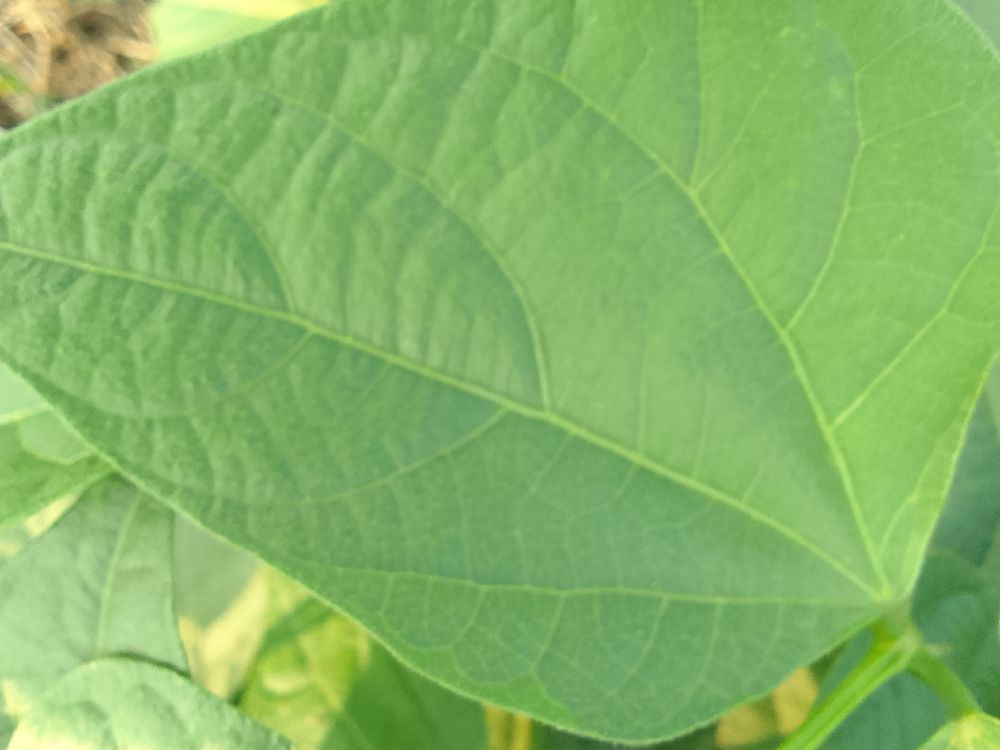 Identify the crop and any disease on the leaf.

common bean, healthy
